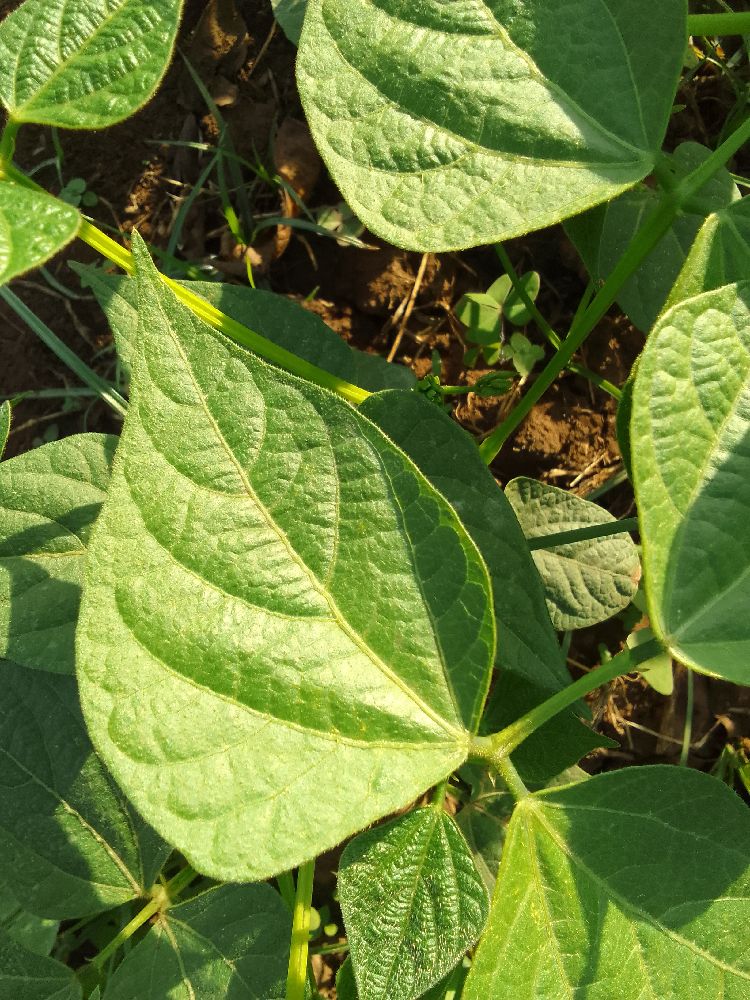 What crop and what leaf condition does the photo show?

common bean, healthy
